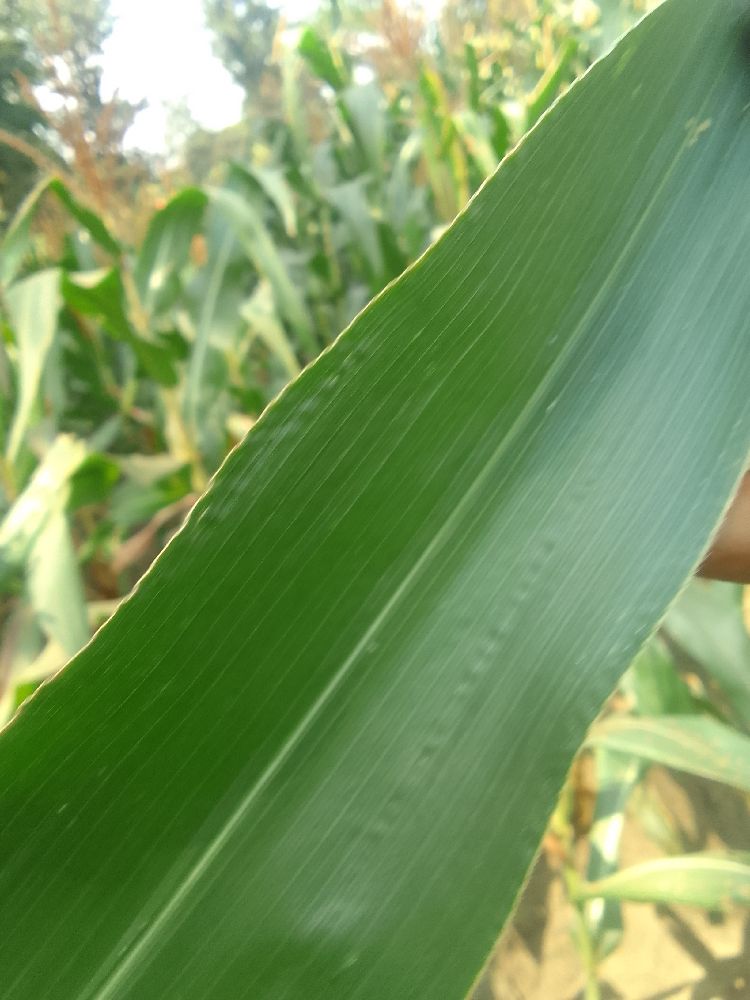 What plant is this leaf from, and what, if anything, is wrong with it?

maize, healthy
